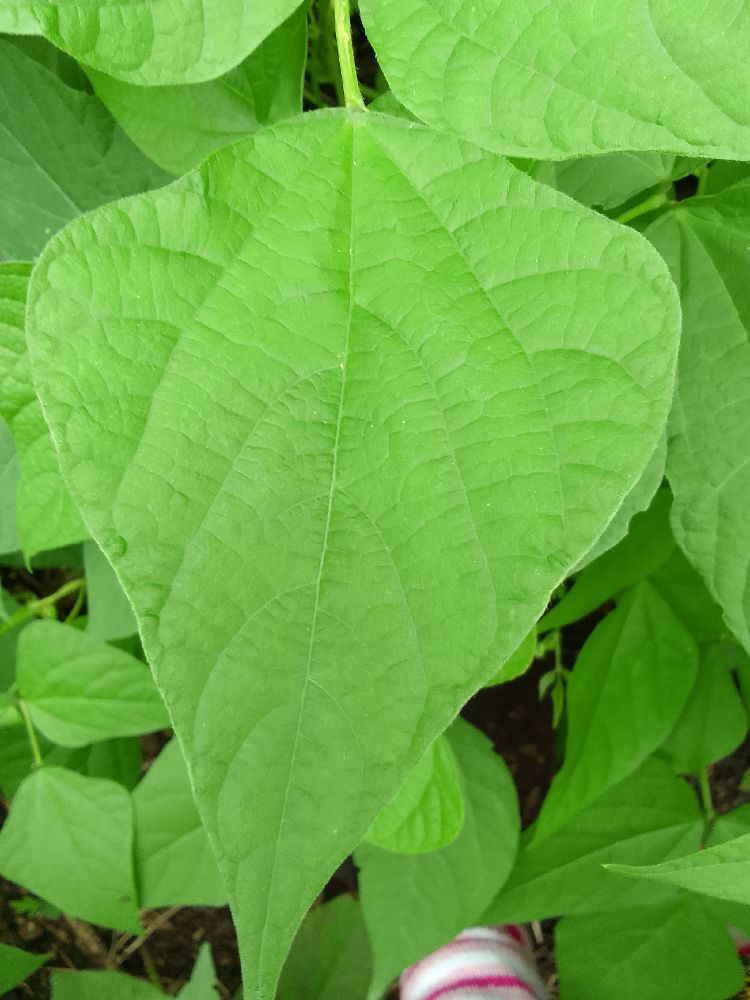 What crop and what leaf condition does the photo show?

common bean, healthy
